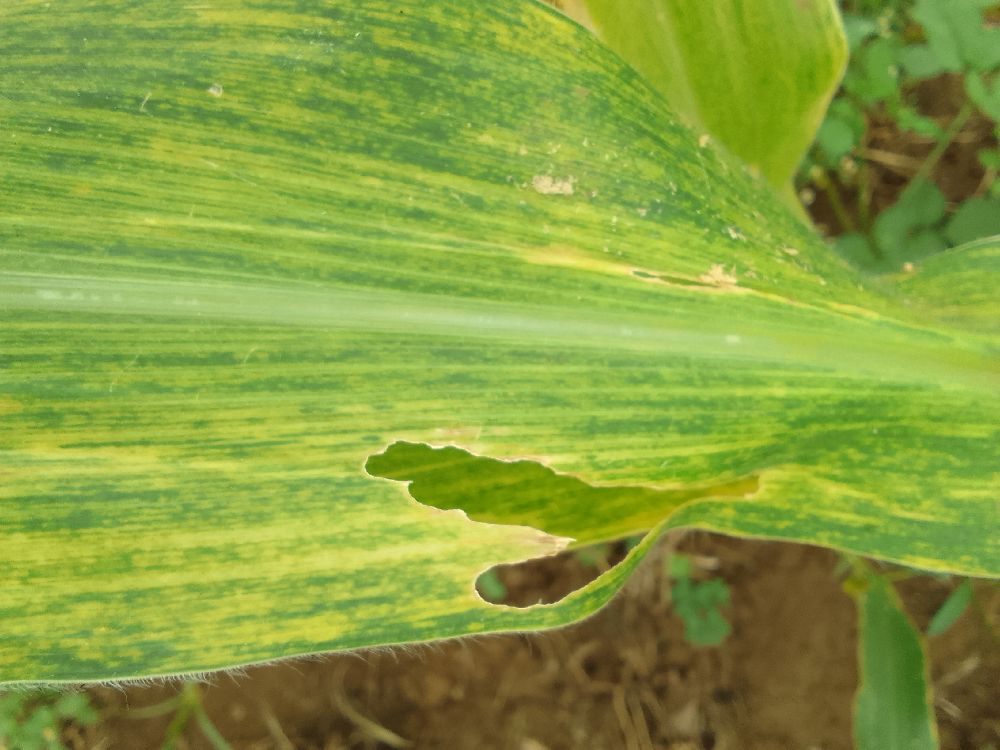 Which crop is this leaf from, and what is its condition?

maize, maize lethal necrosis
